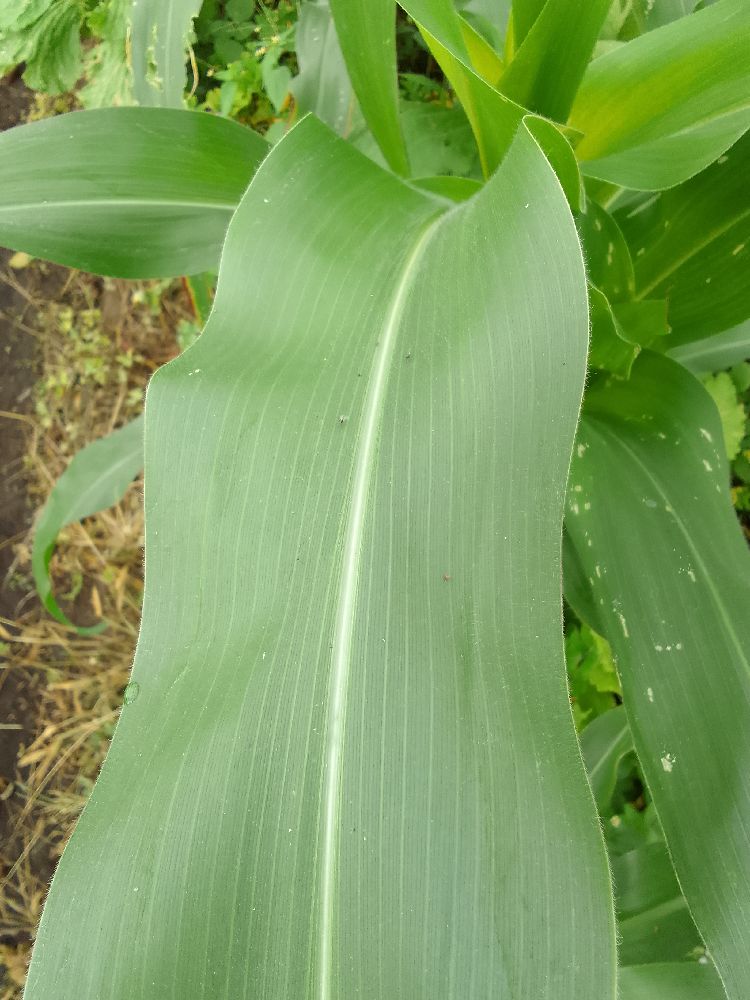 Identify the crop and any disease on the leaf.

maize, healthy
